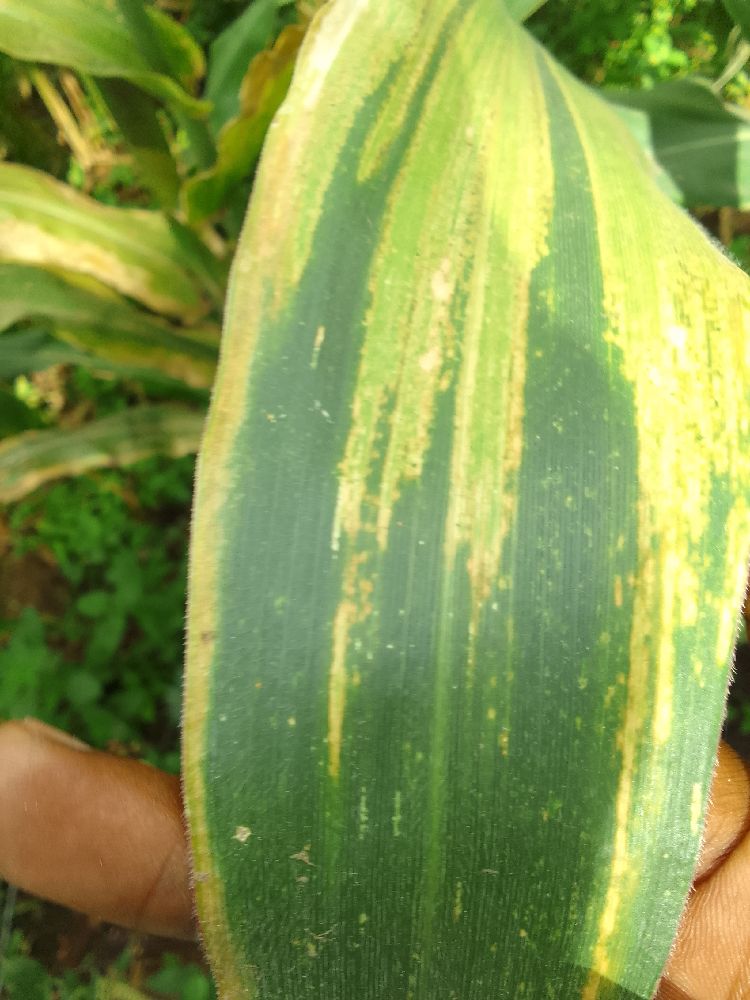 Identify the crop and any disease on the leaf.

maize, maize lethal necrosis
